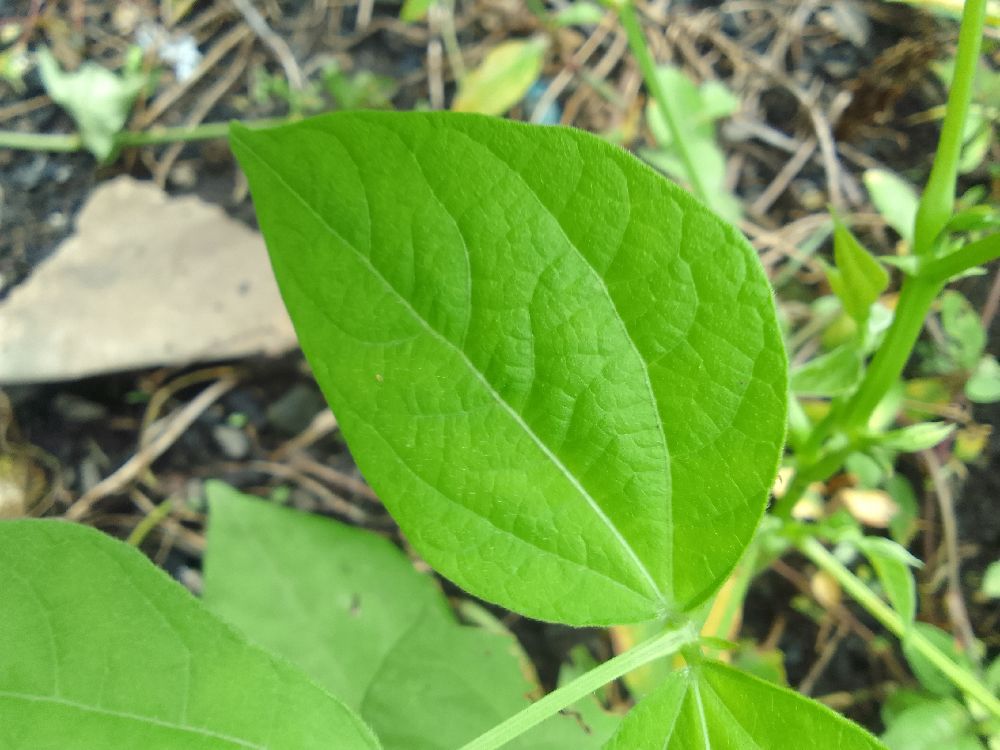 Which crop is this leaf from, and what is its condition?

common bean, healthy
